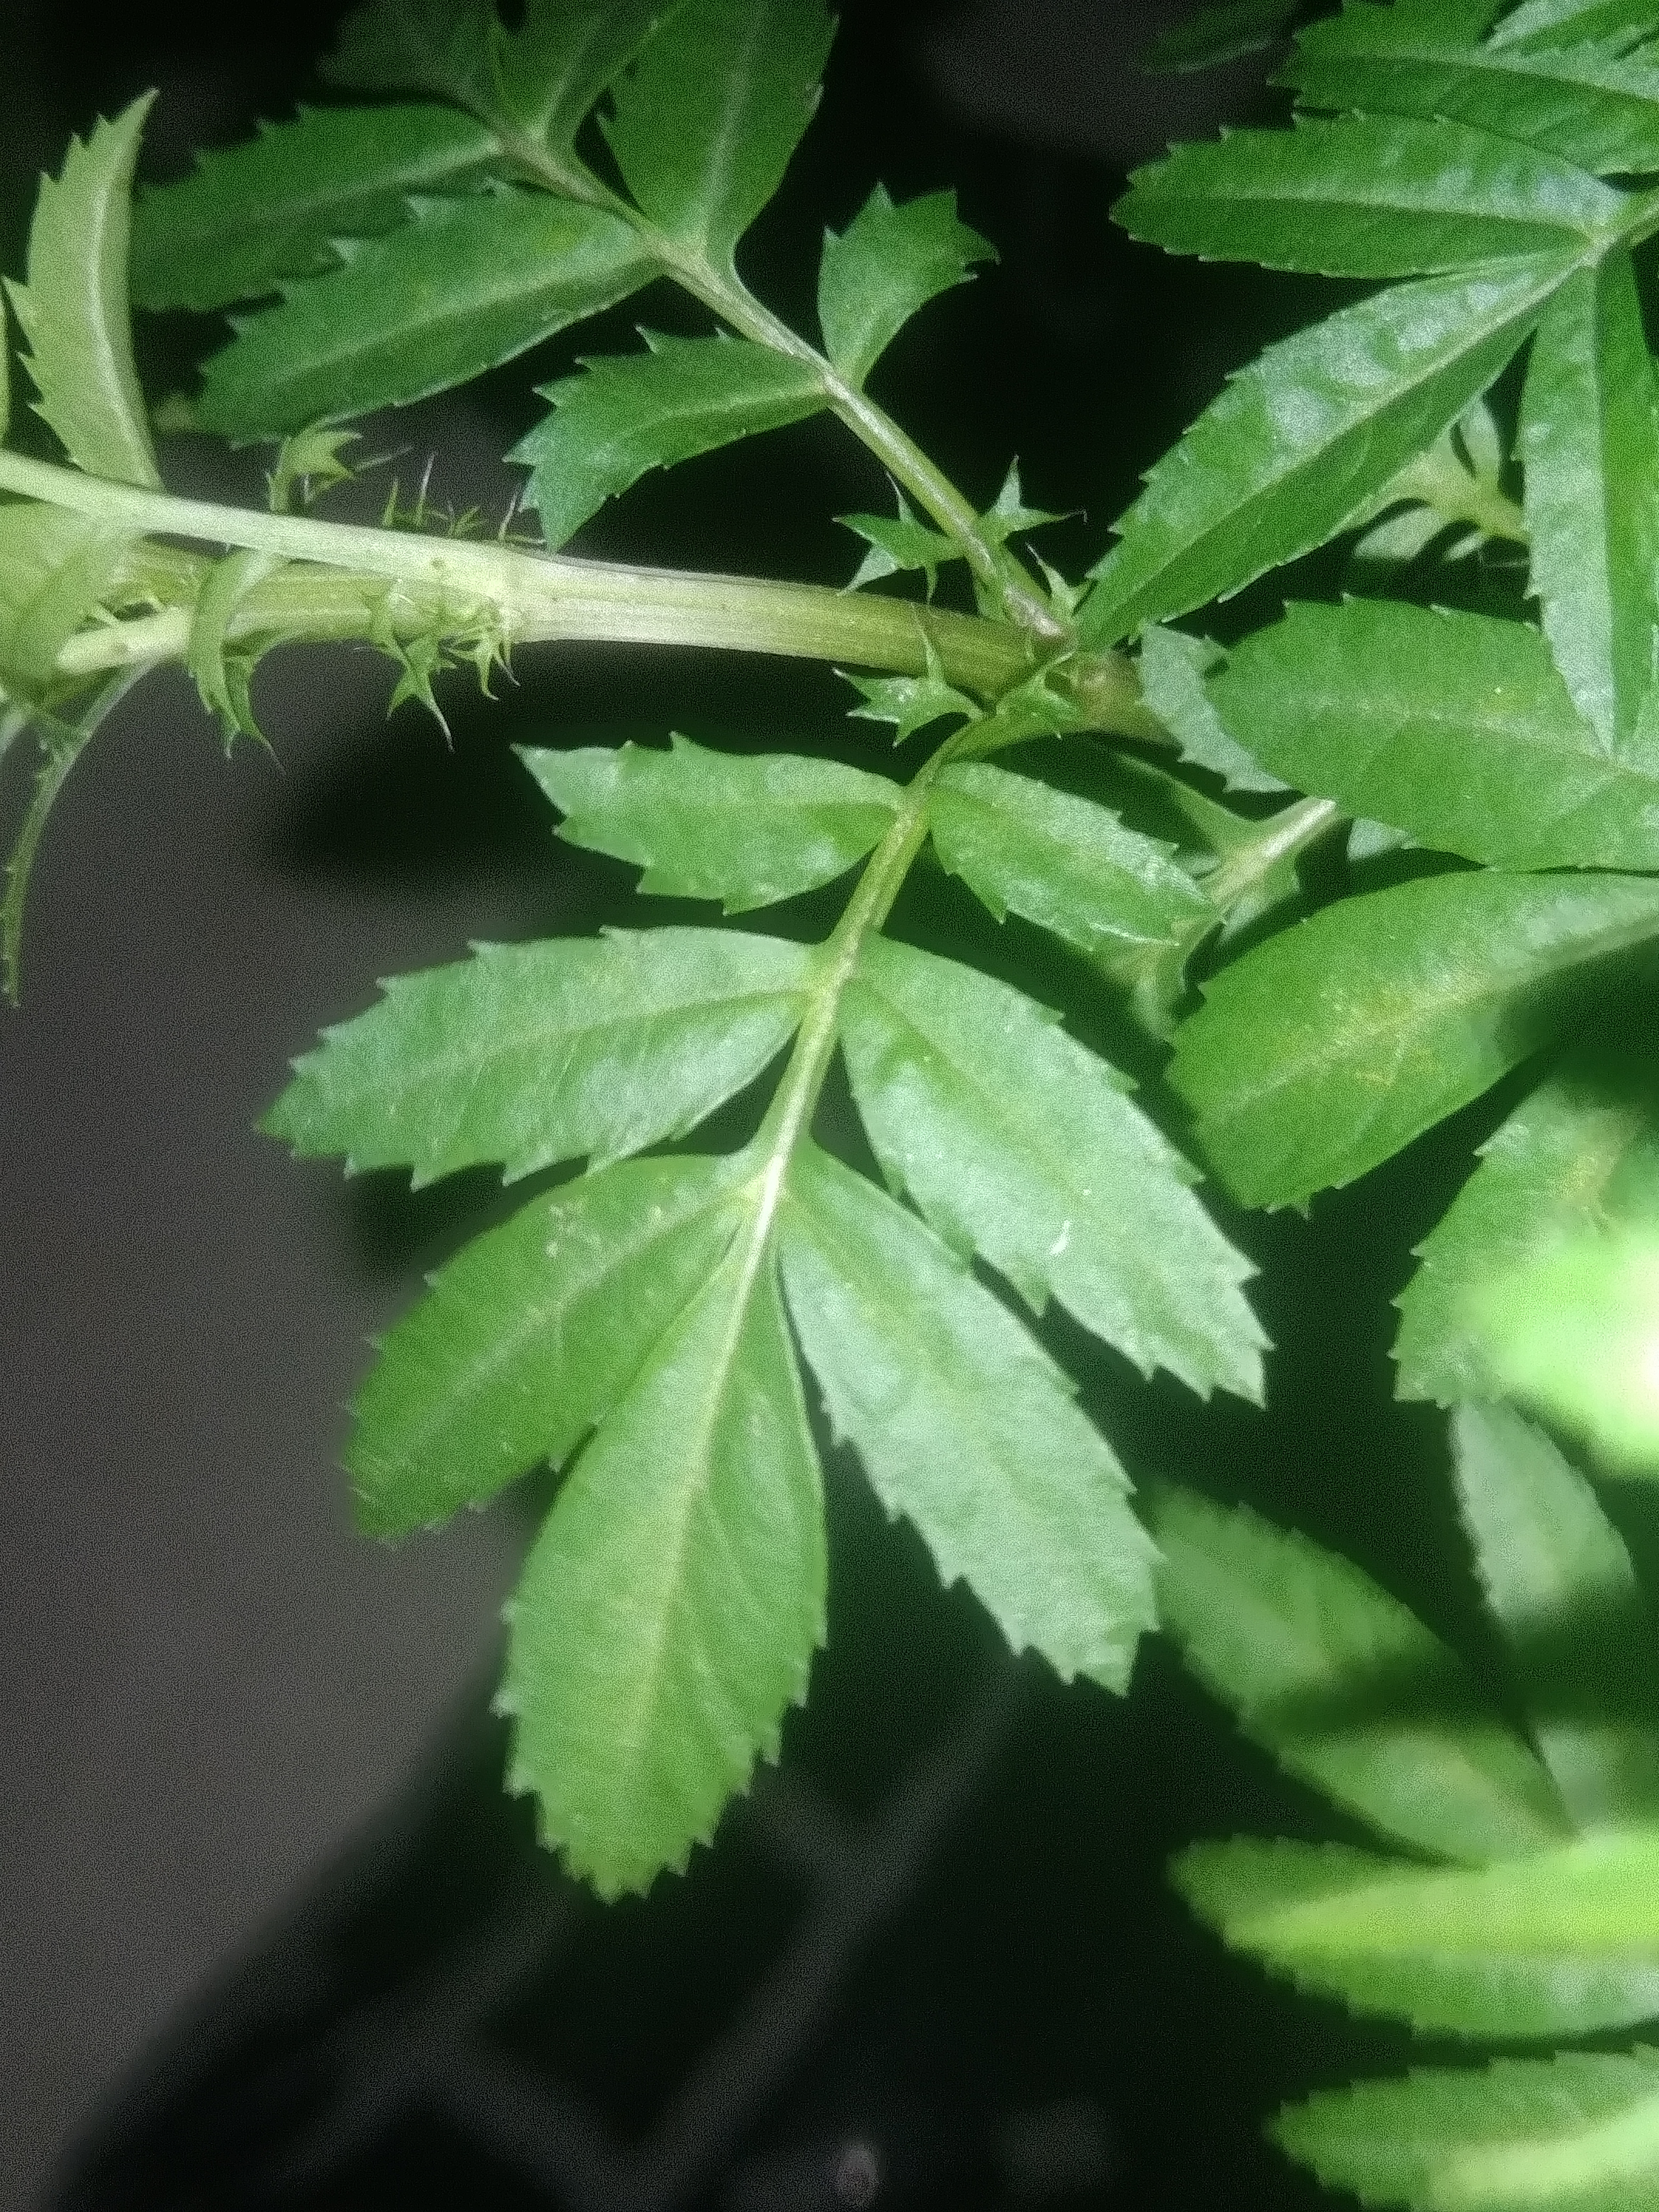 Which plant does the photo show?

marigold
